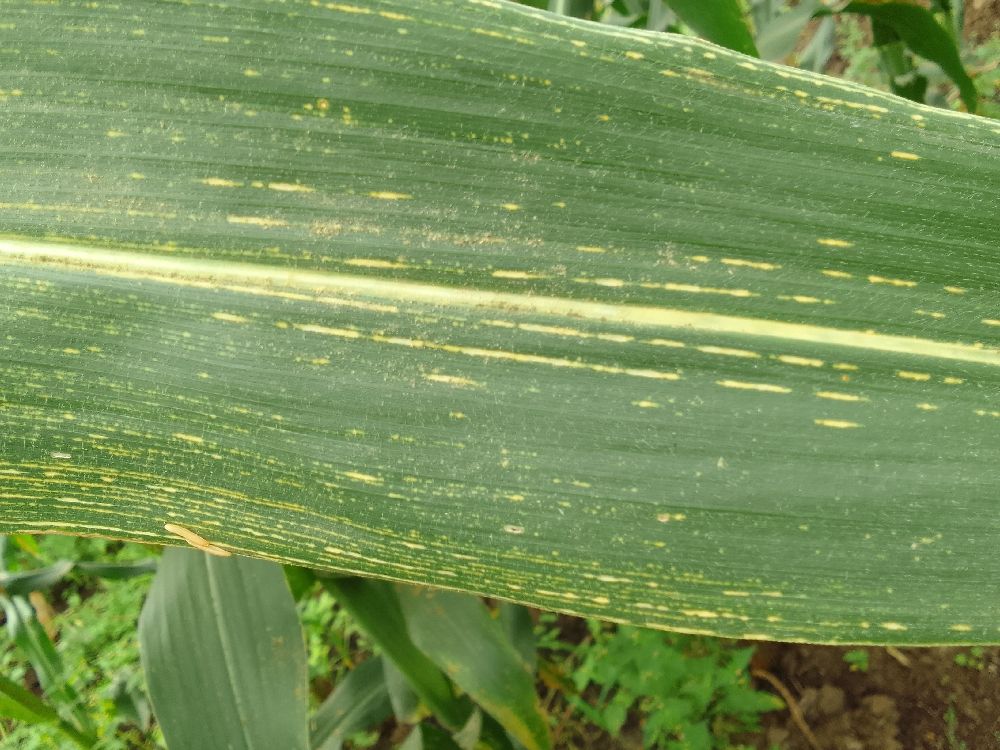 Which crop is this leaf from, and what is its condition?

maize, maize streak virus
